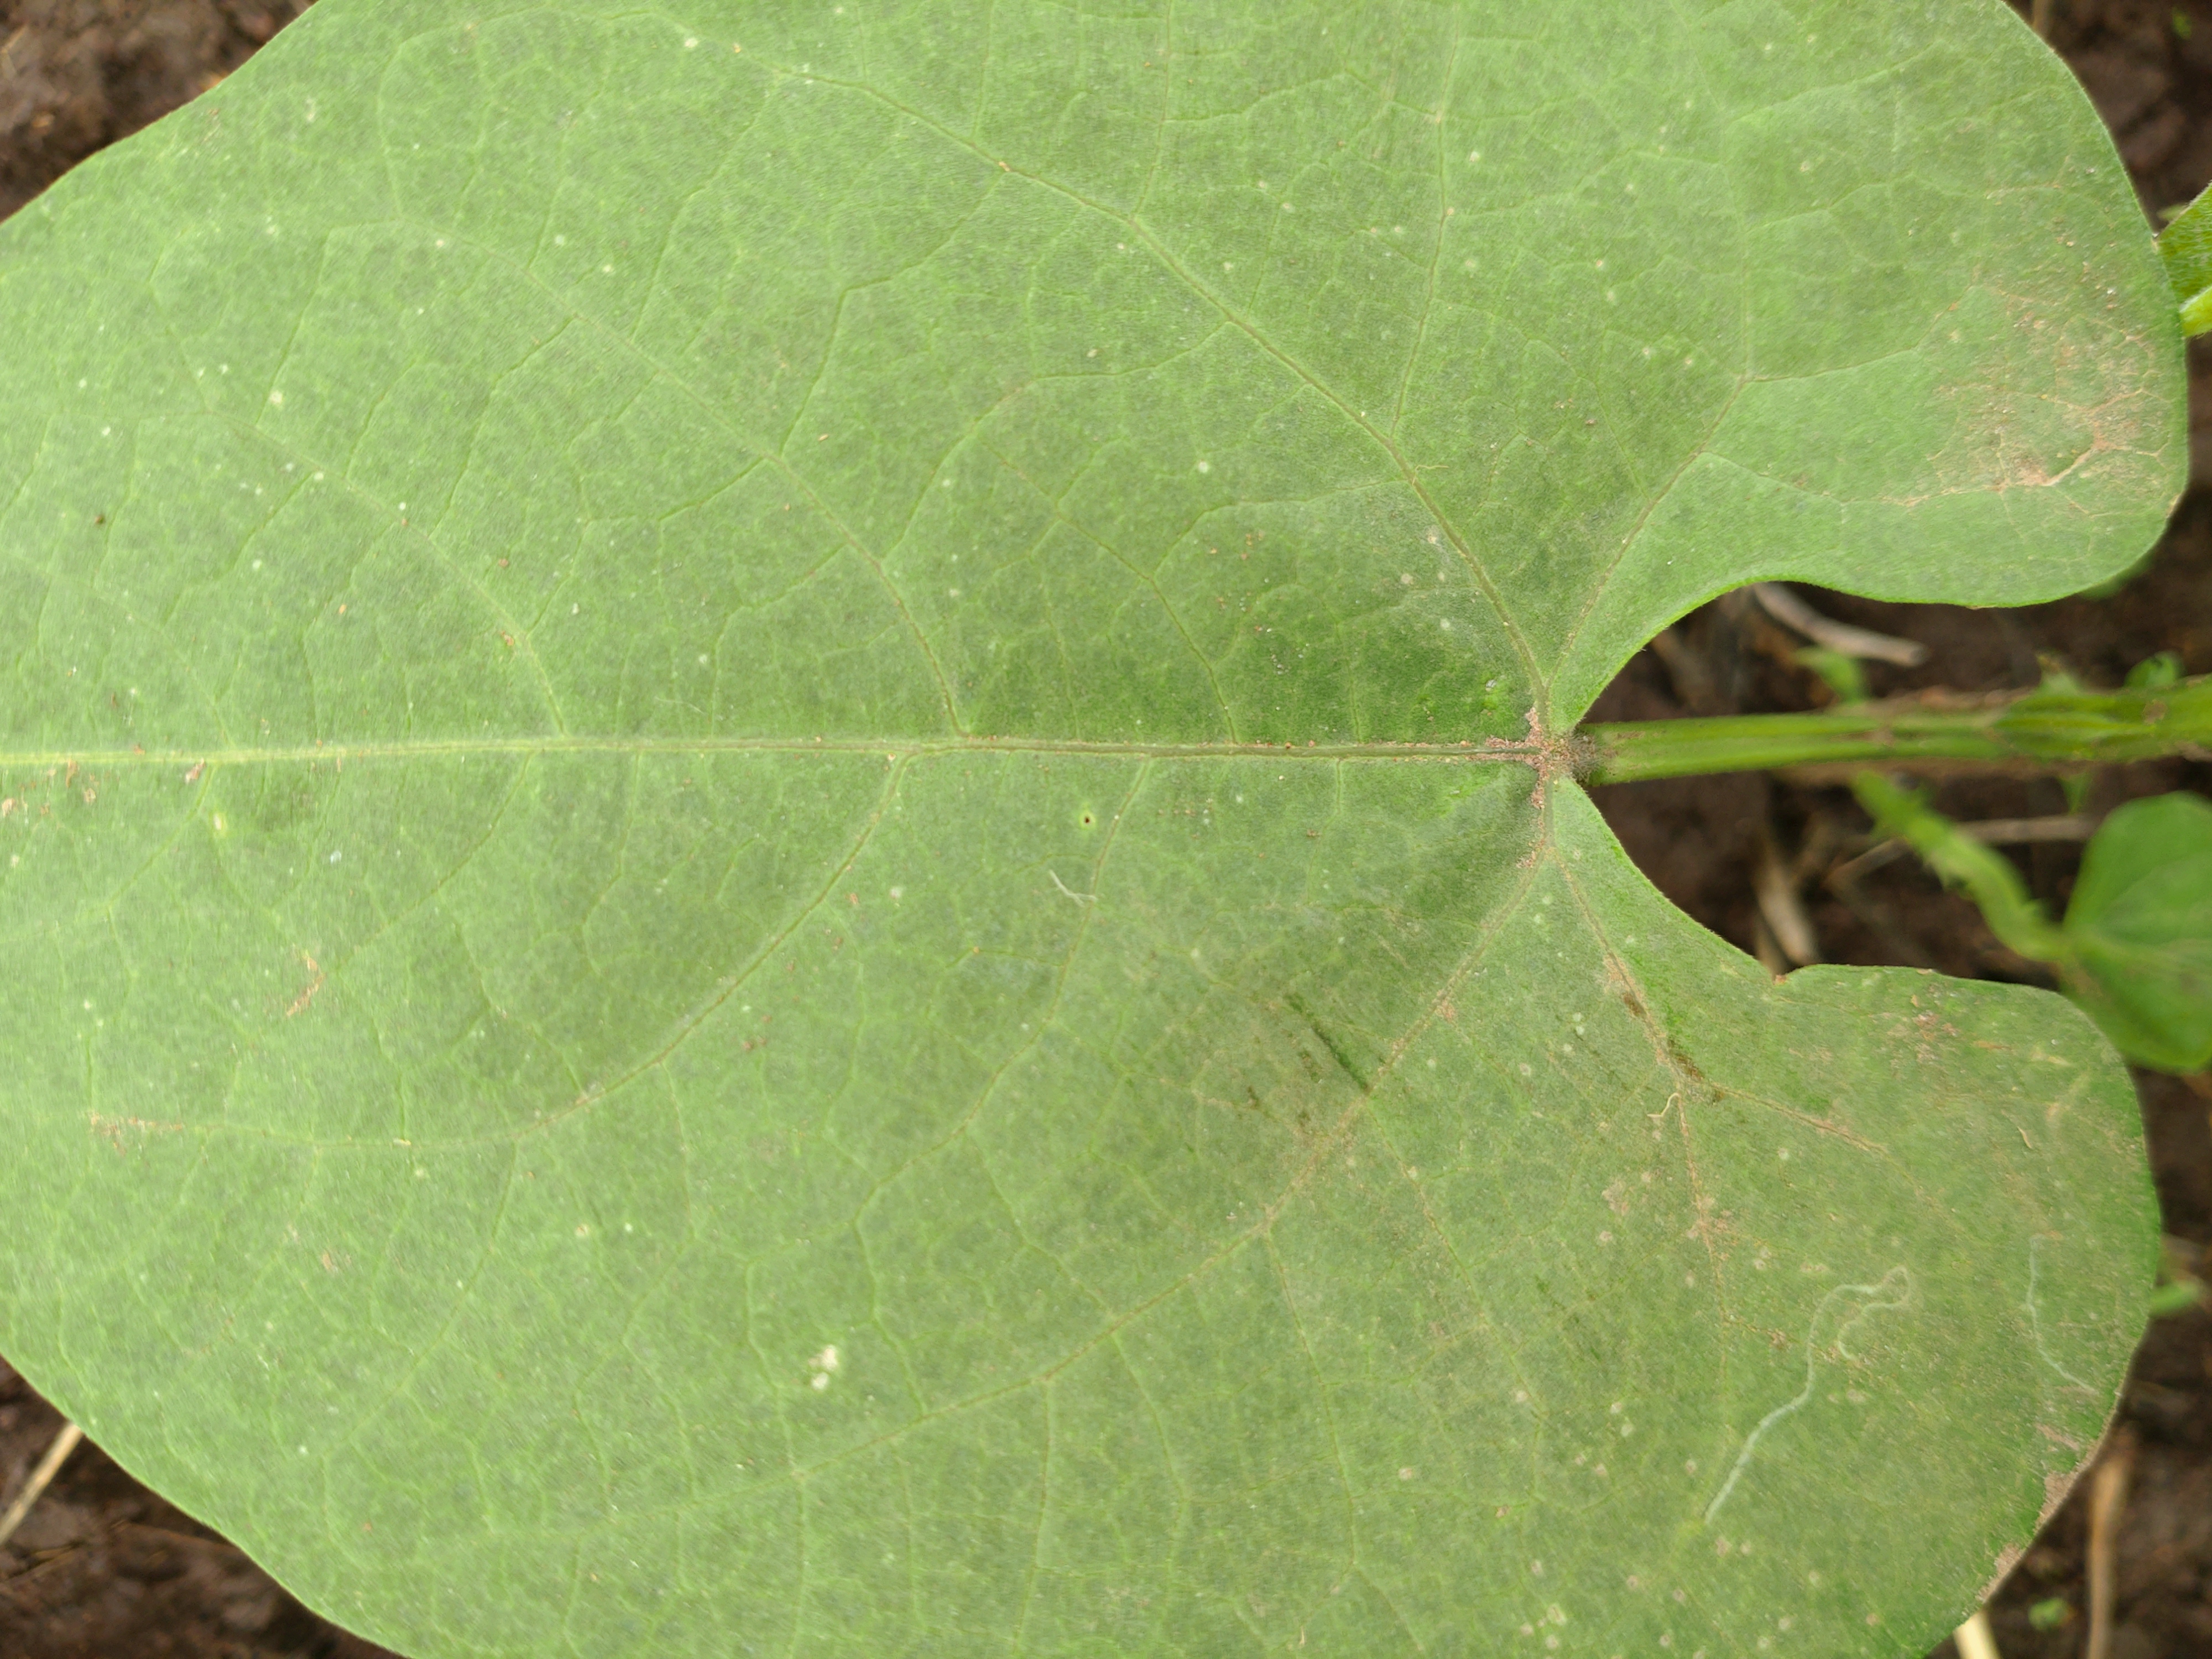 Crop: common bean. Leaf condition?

healthy
